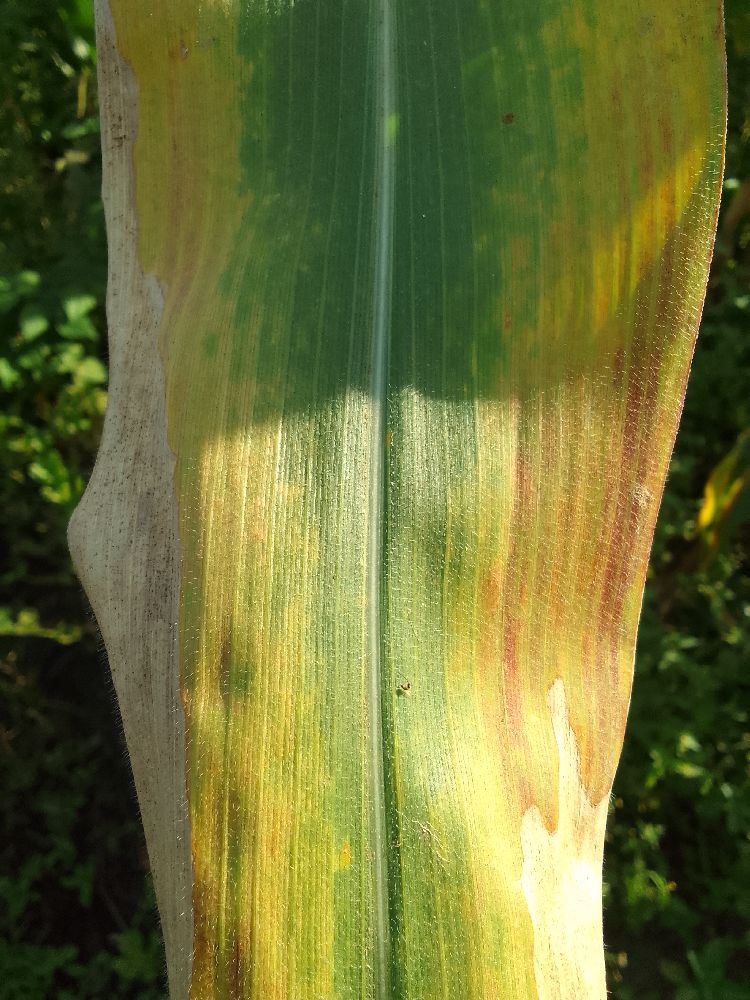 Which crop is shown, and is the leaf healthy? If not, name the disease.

maize, maize lethal necrosis
